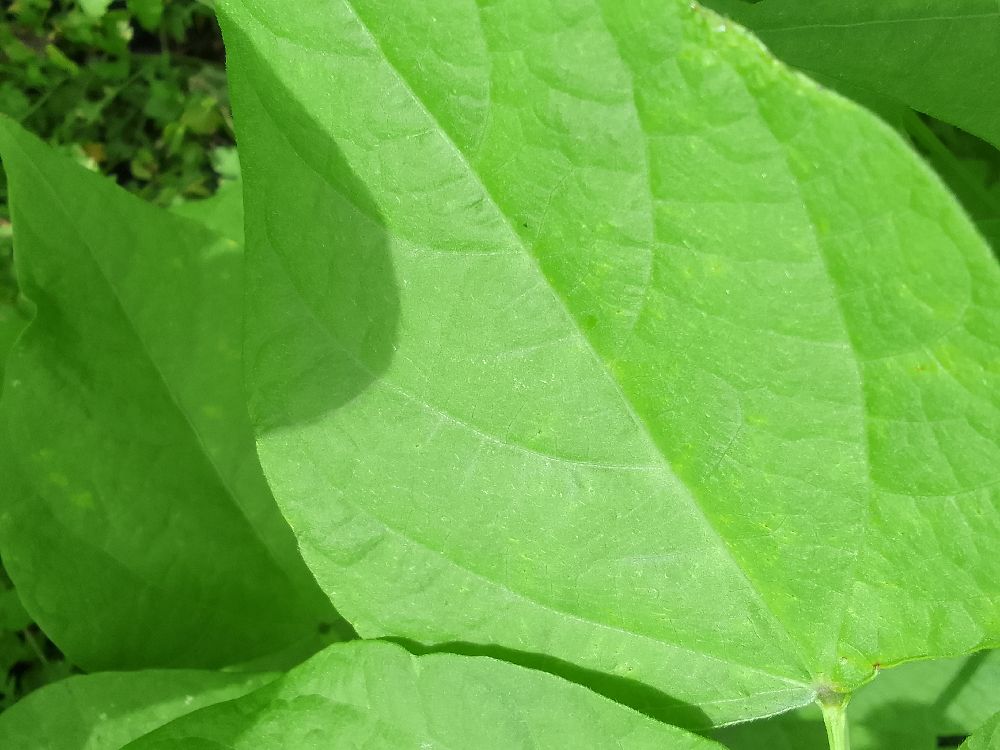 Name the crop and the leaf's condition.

common bean, healthy
